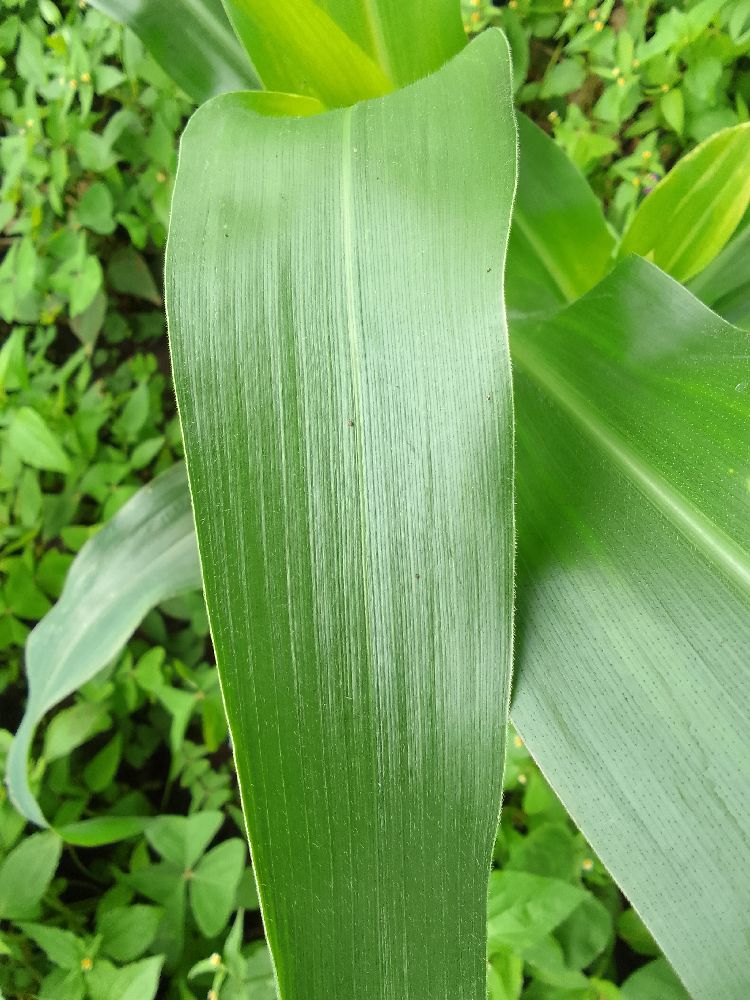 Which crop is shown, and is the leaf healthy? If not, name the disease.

common bean, healthy
